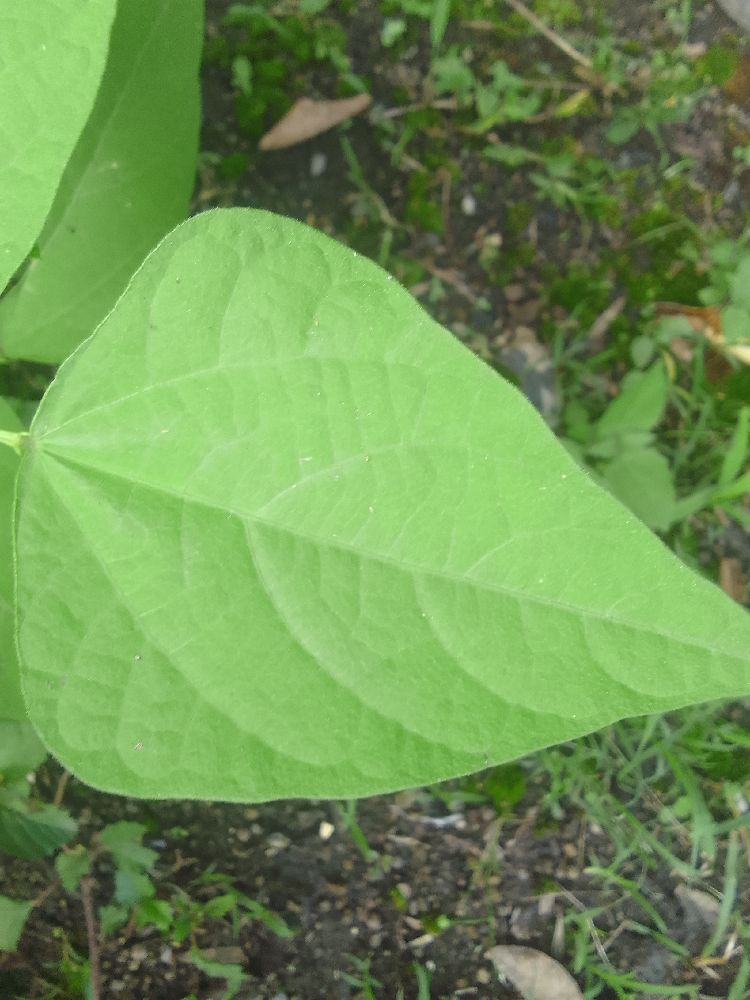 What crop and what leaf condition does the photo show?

common bean, healthy
